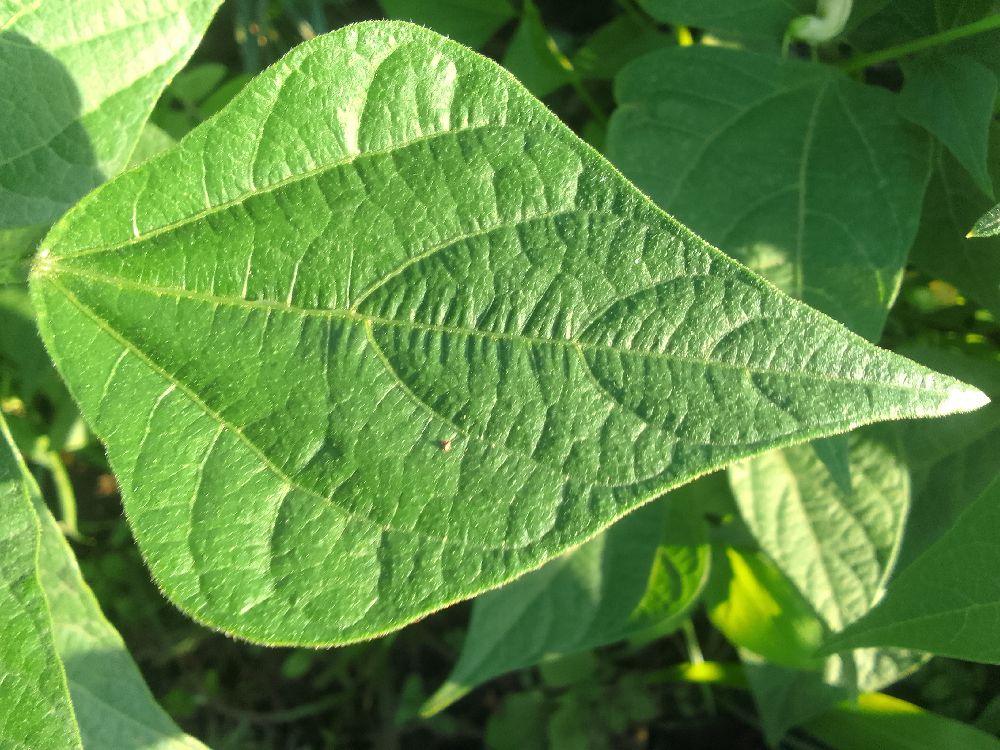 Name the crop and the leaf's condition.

common bean, healthy
